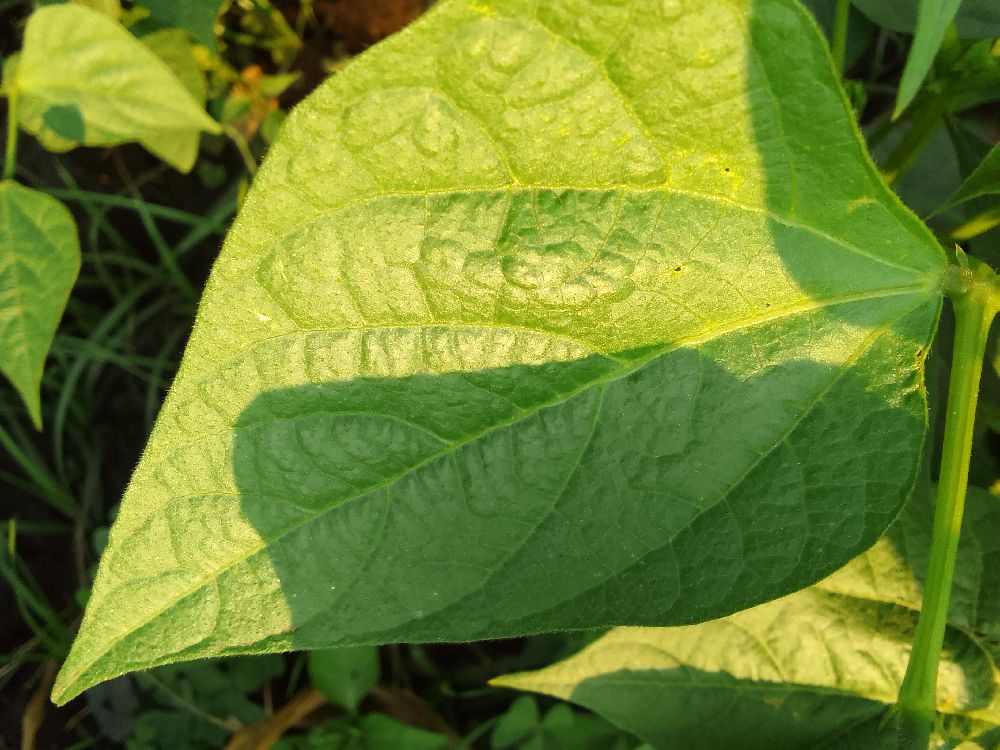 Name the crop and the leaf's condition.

common bean, healthy
